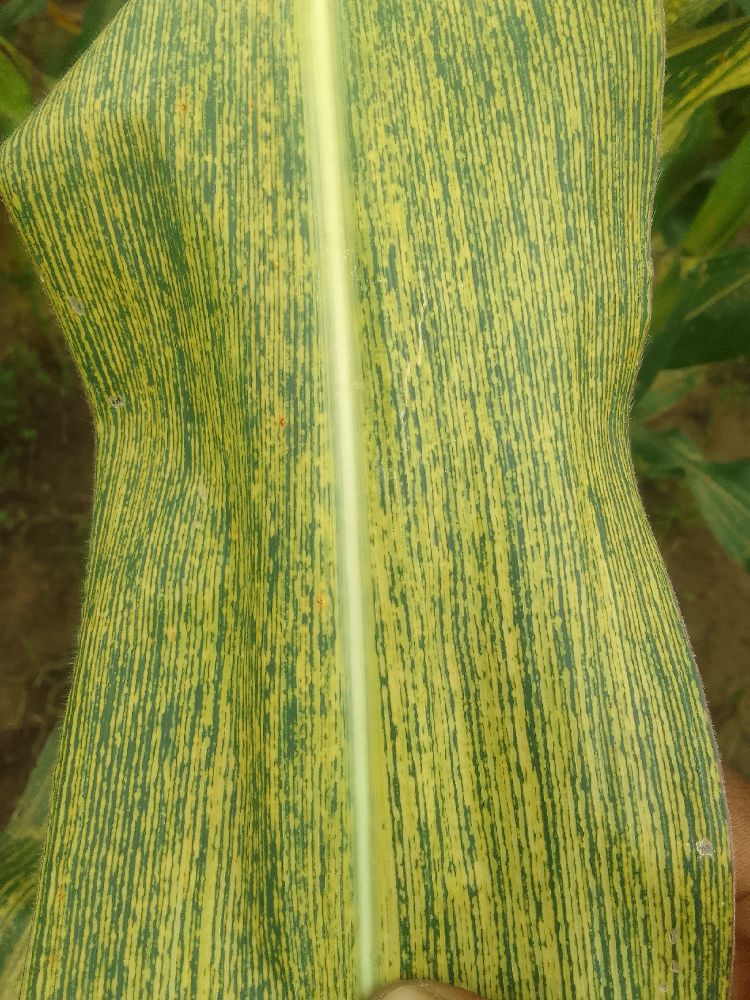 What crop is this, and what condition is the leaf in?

maize, maize streak virus
